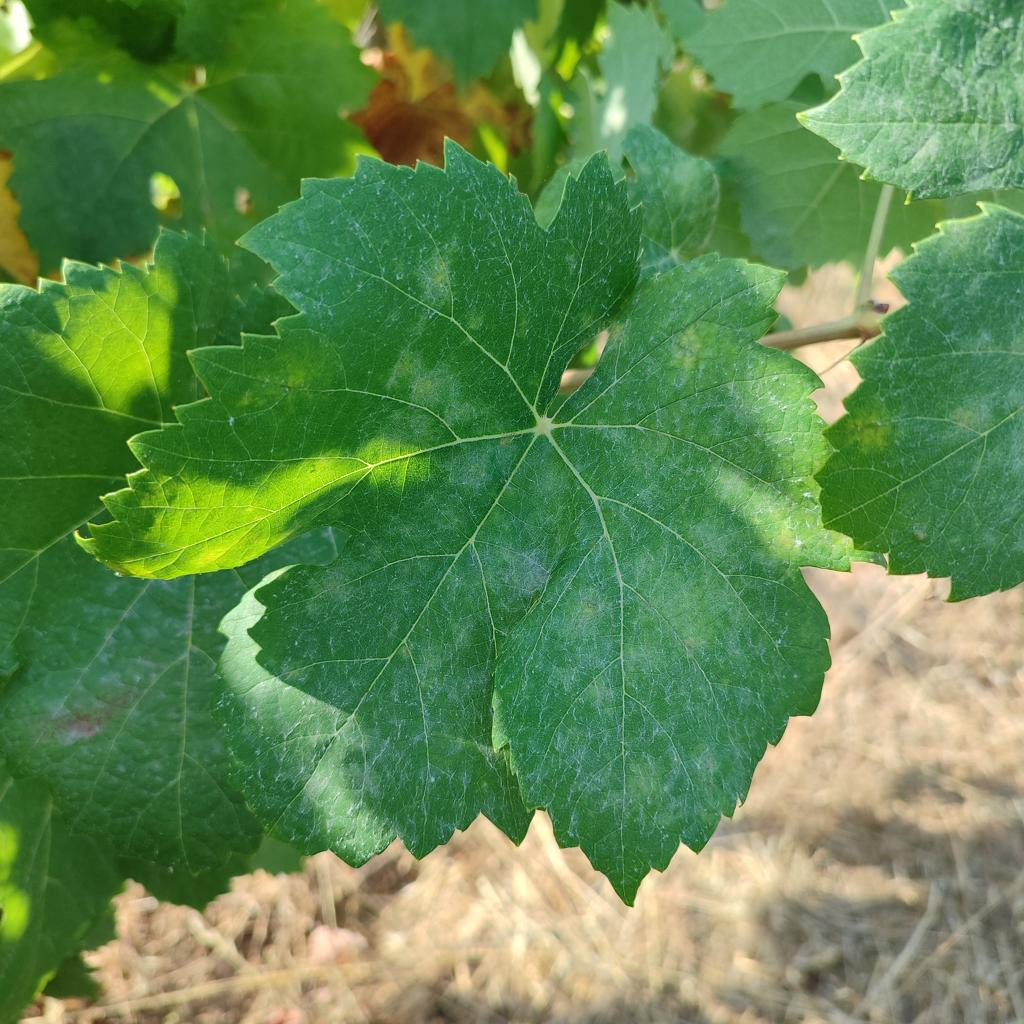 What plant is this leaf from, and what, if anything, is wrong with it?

grapevine, powdery mildew
